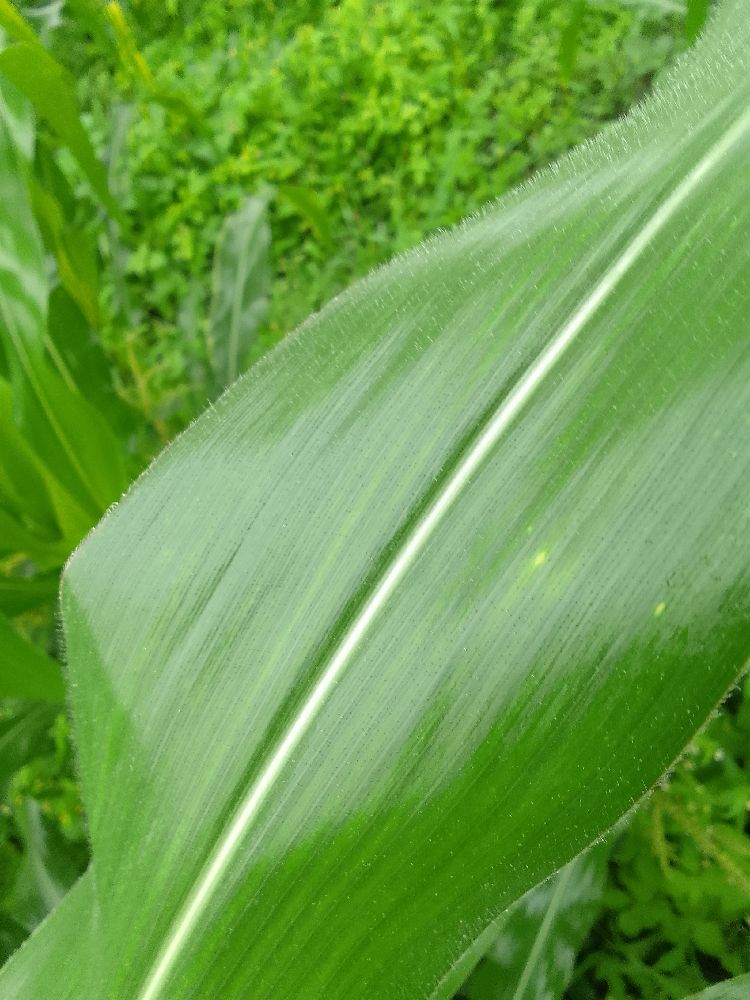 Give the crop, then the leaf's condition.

maize, healthy
